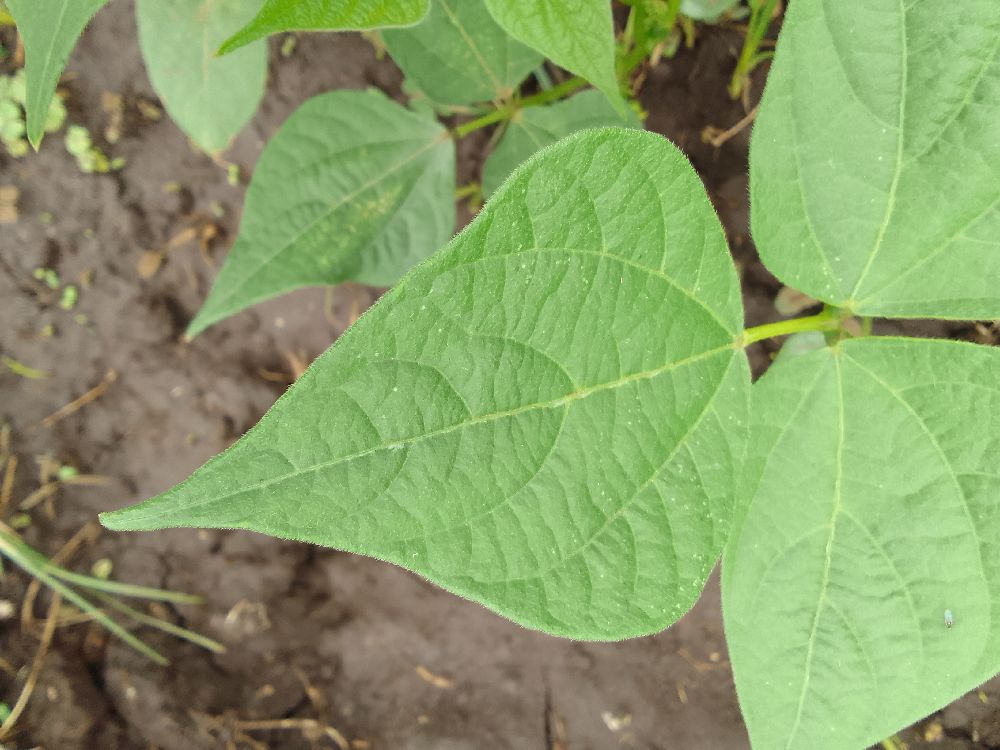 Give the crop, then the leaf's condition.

common bean, healthy
